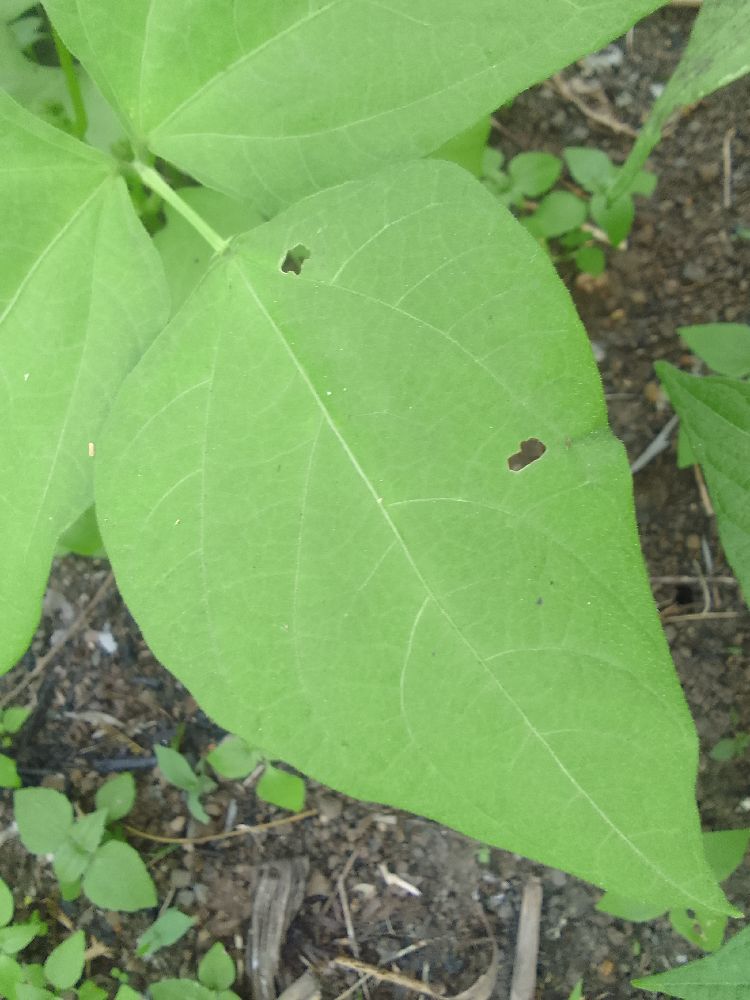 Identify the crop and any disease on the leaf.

common bean, healthy
